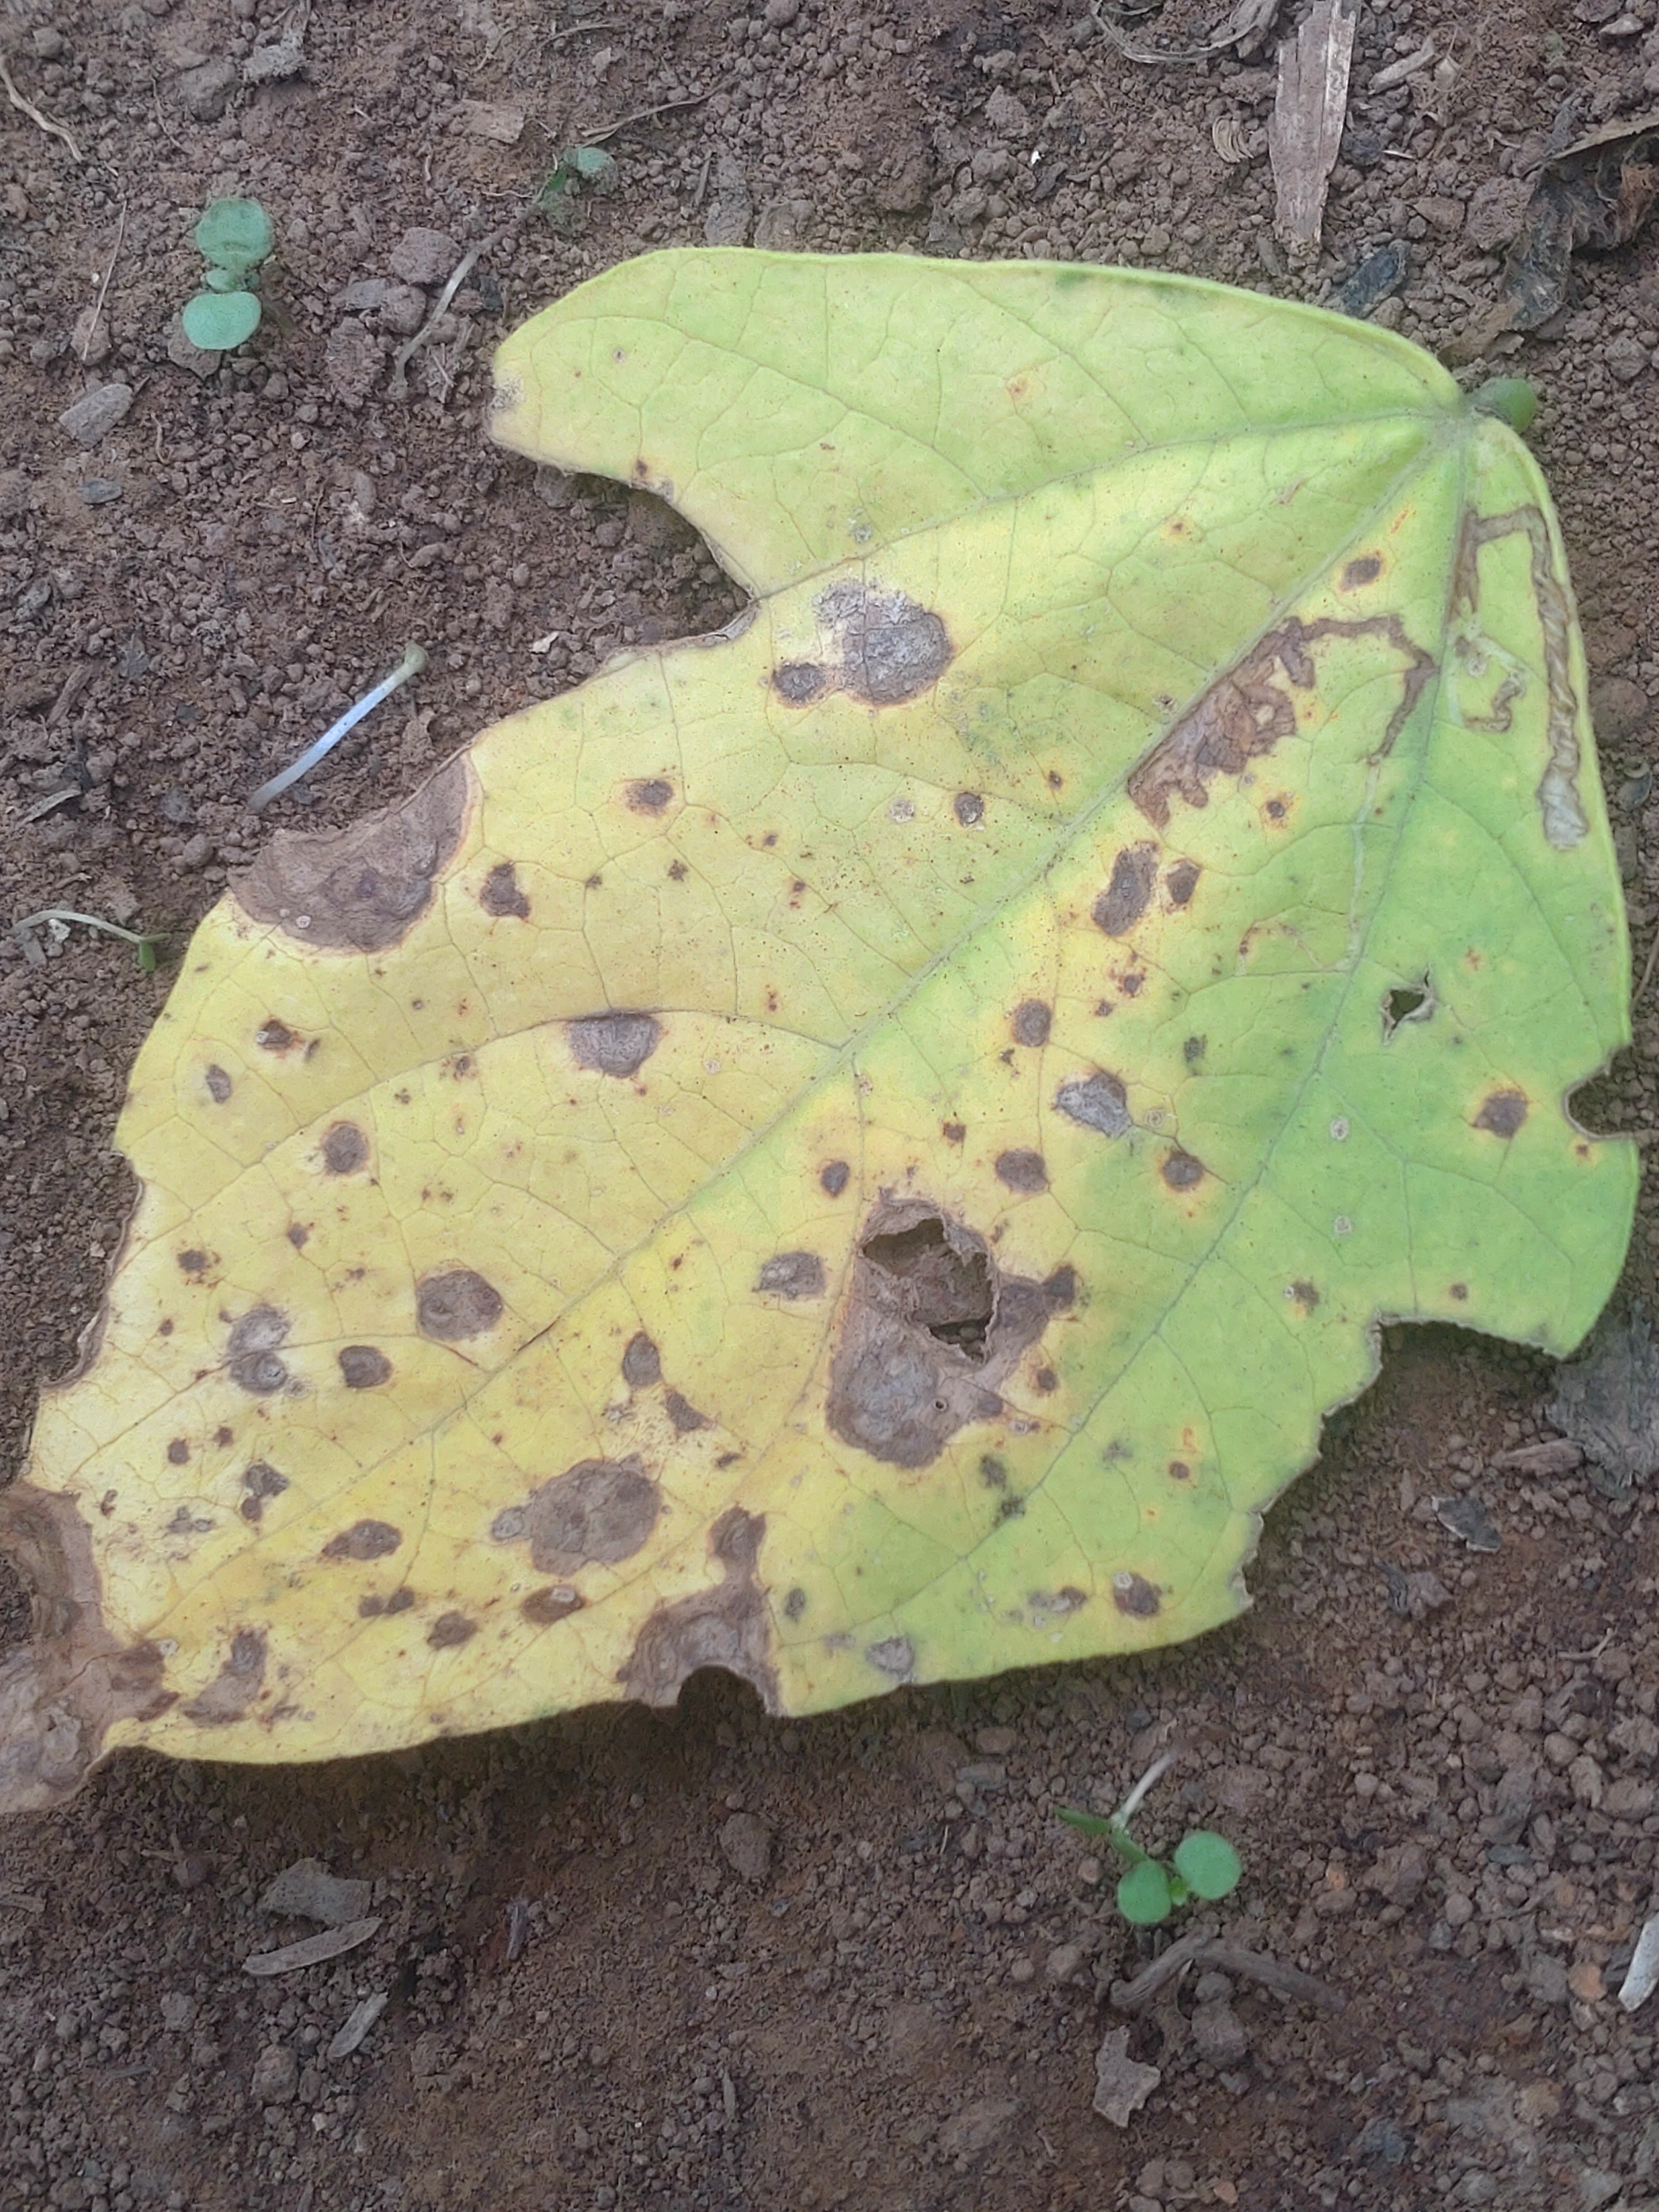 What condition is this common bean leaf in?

anthracnose
